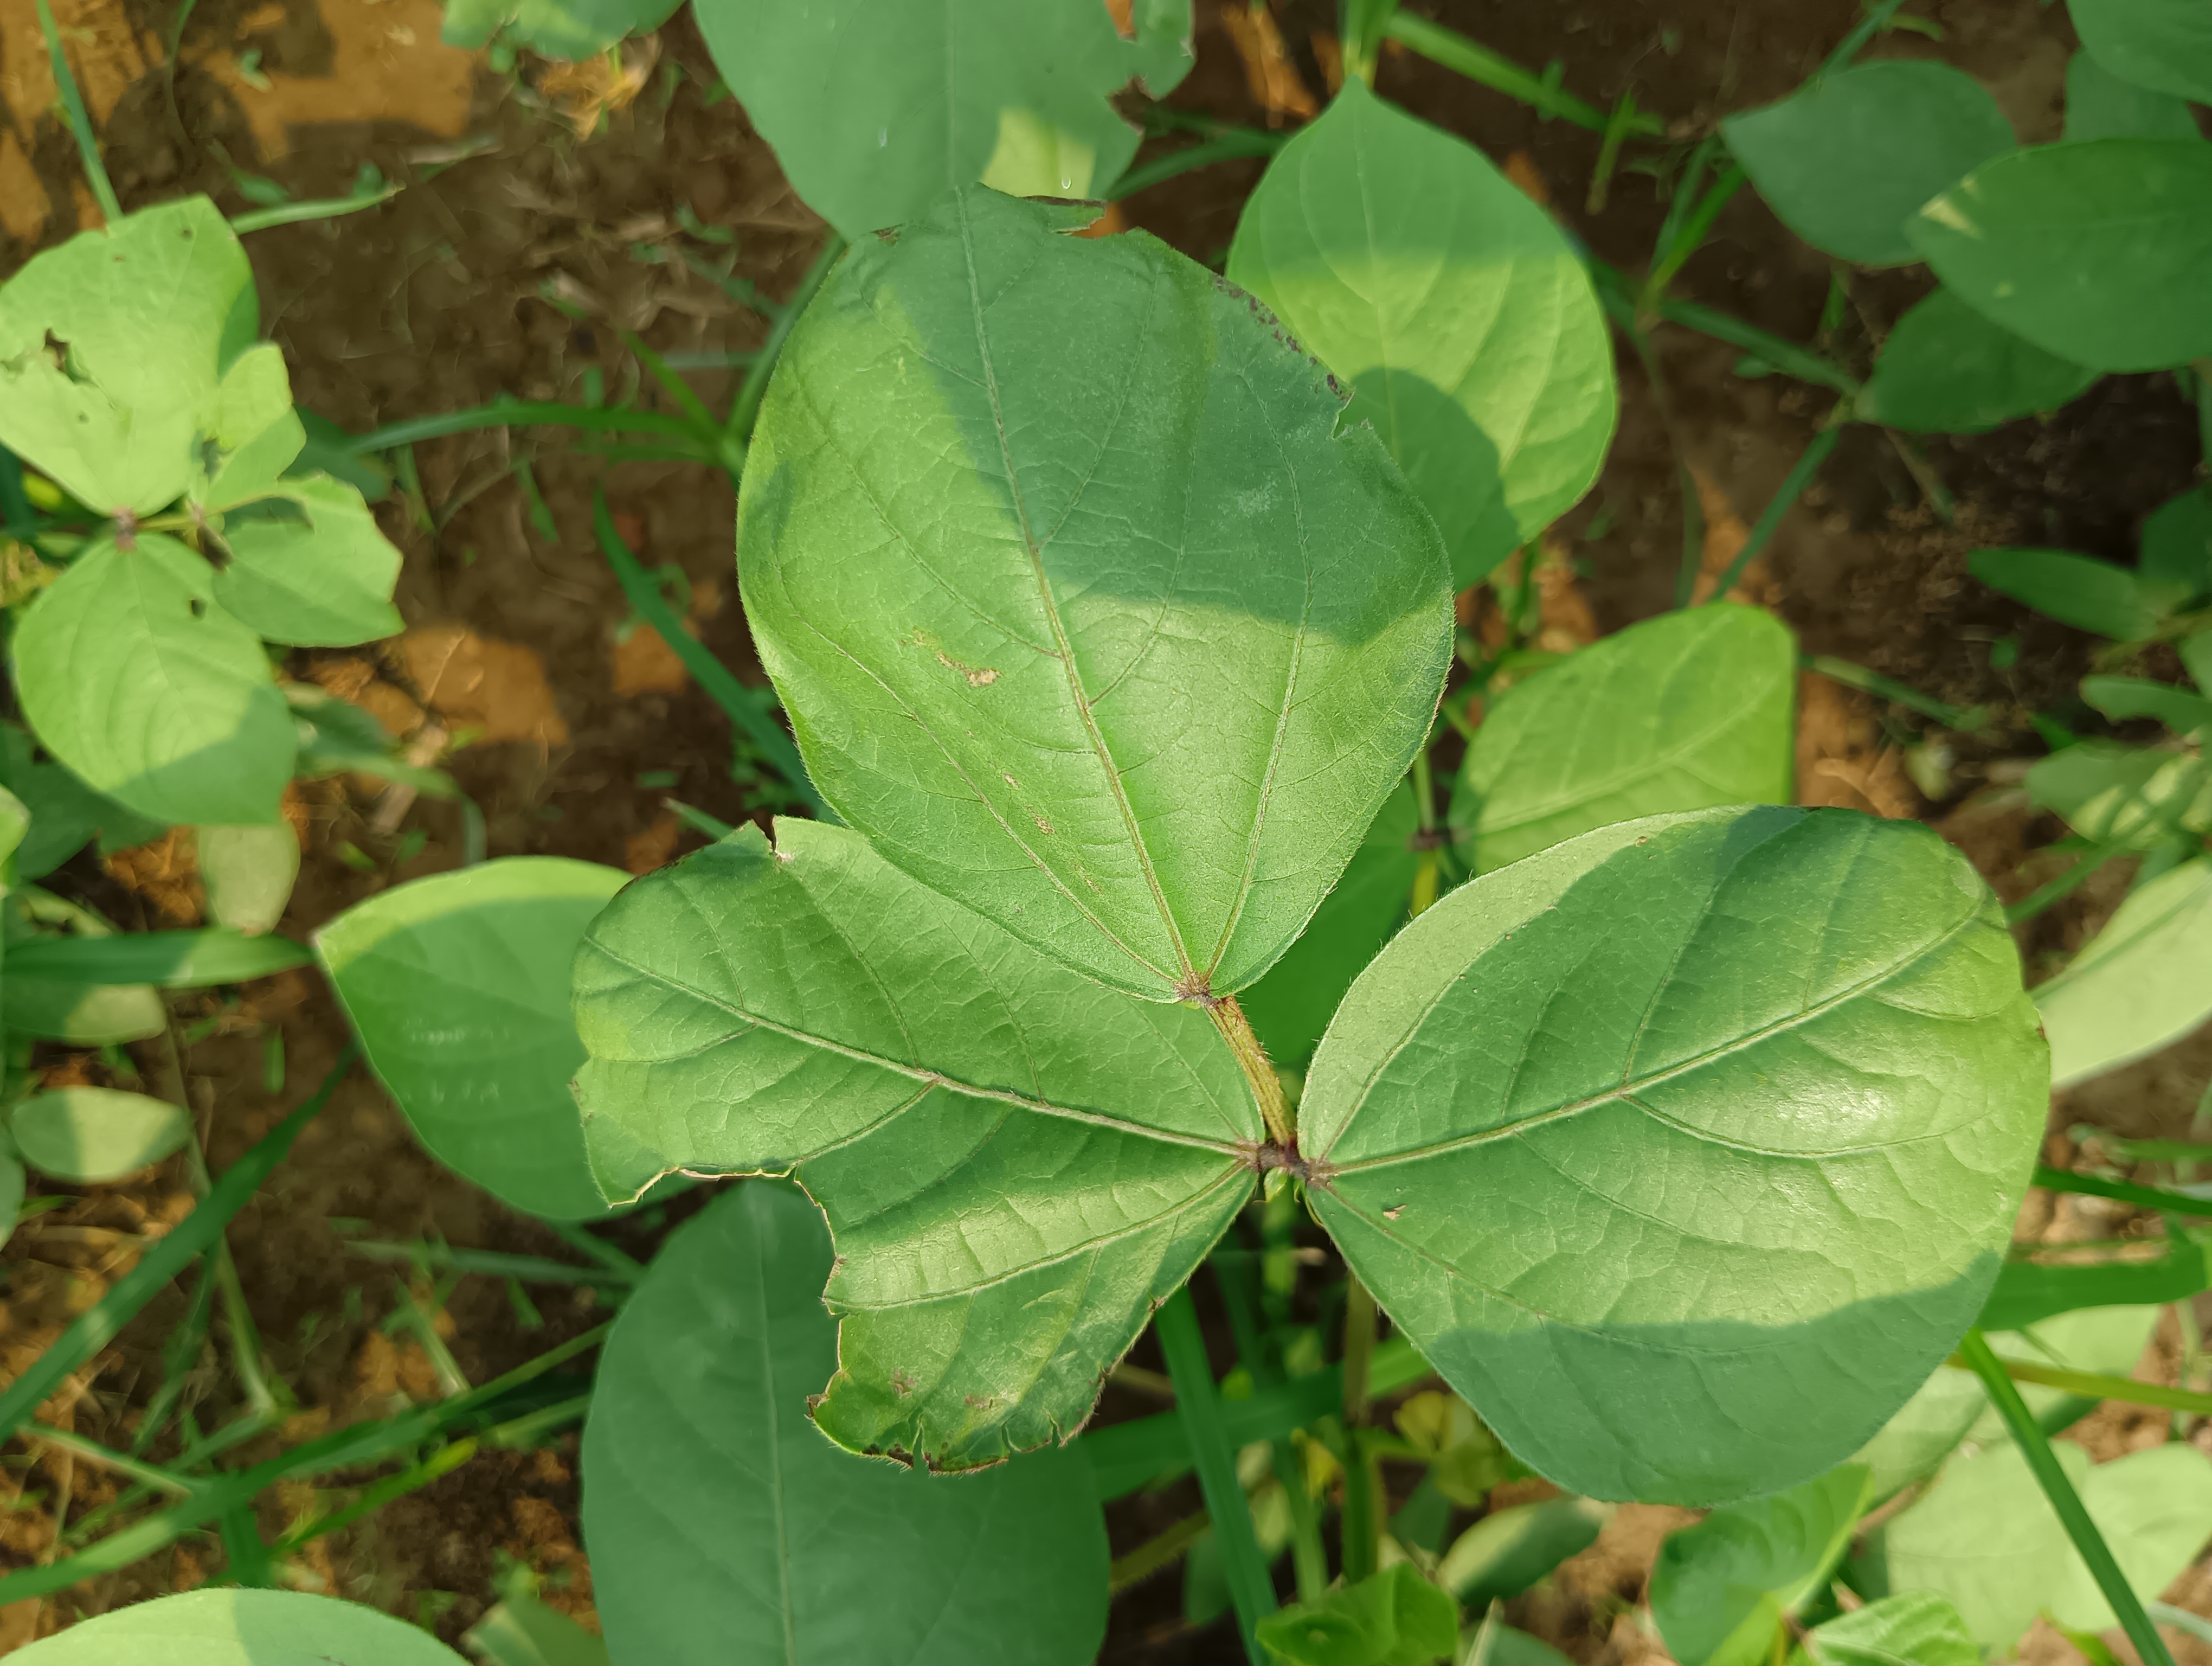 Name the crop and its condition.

mungbean, healthy
